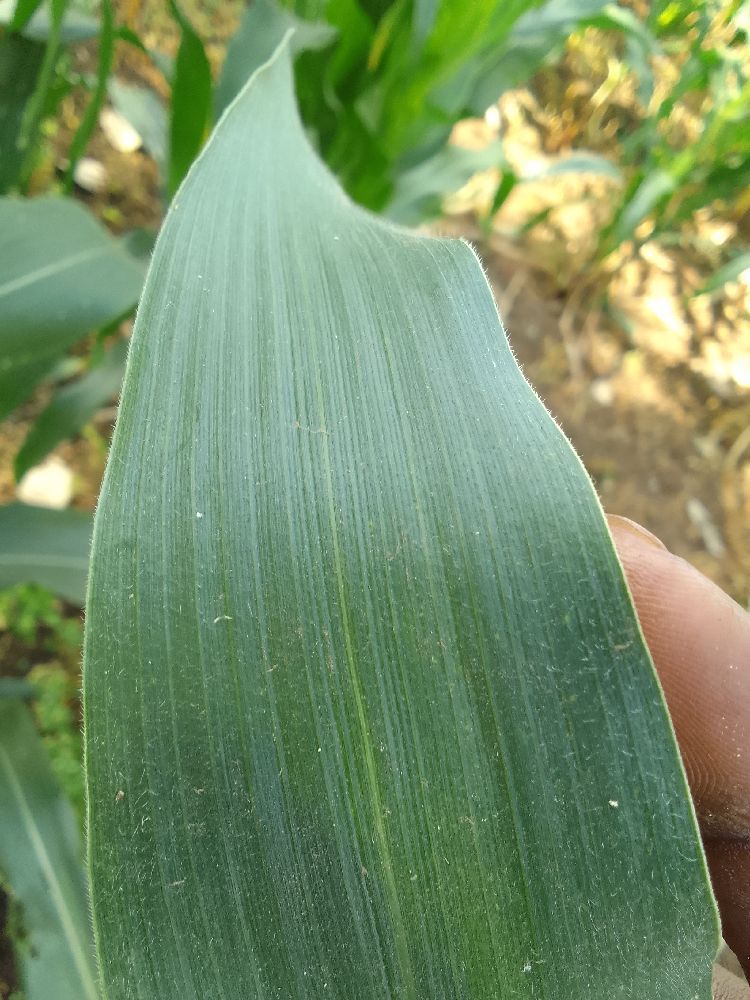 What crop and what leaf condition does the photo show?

maize, healthy
